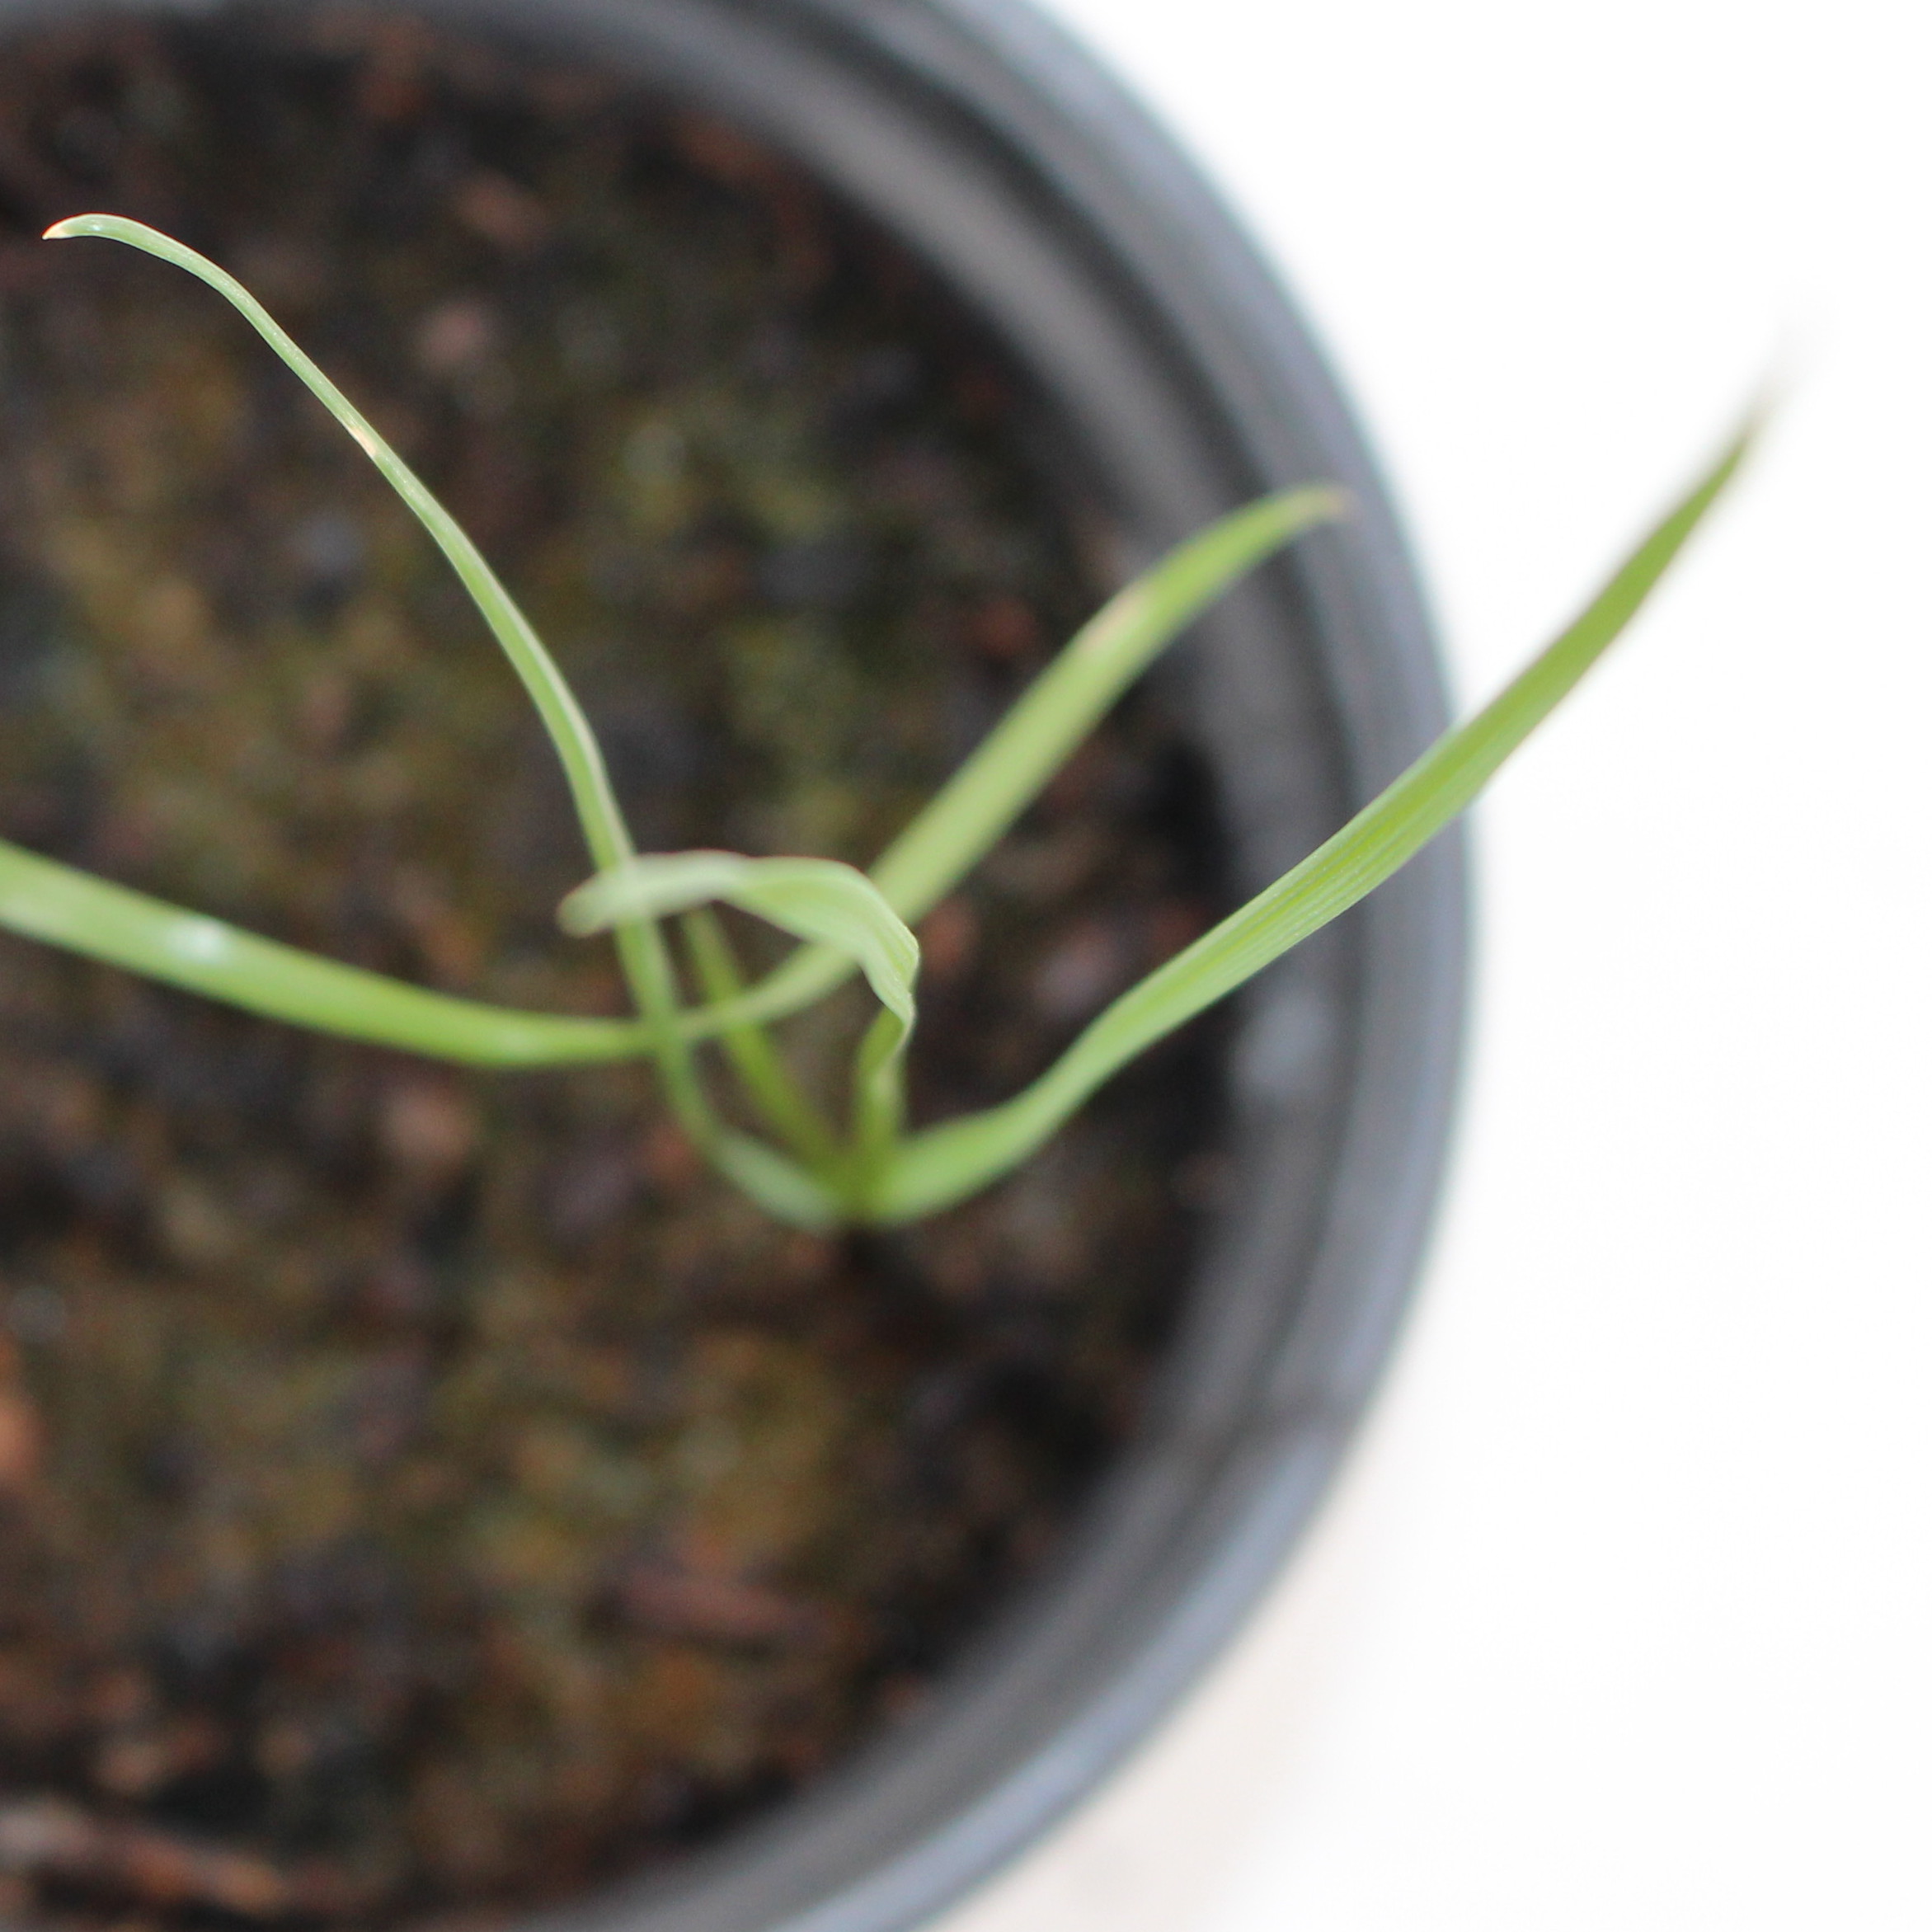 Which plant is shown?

Lolium multiflorum
